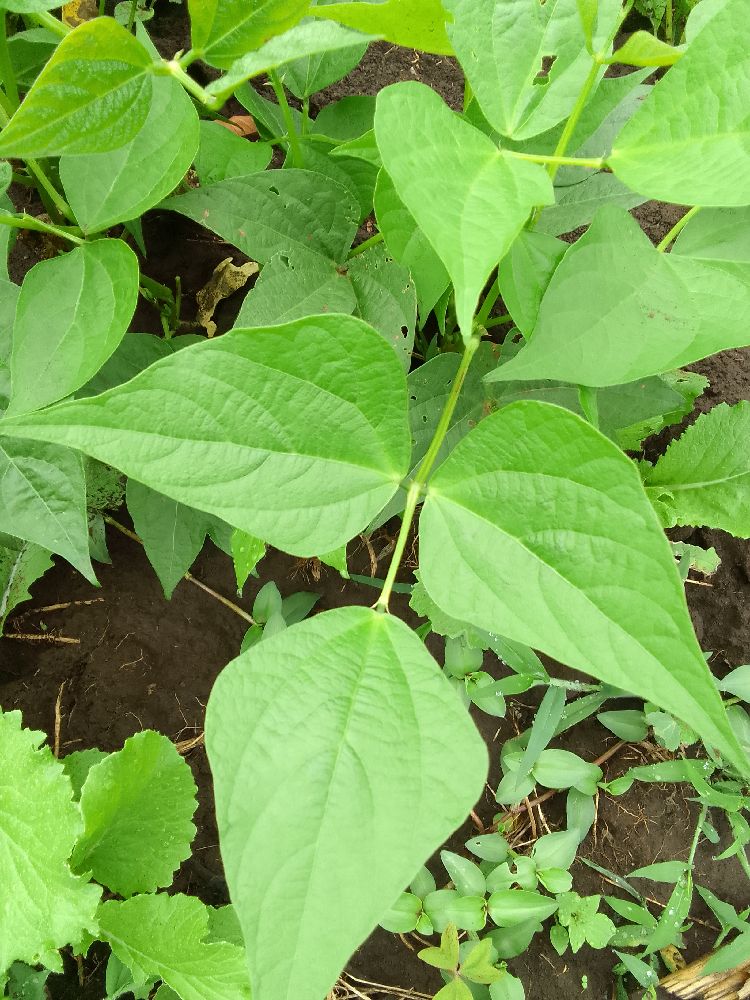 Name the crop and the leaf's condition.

common bean, healthy
